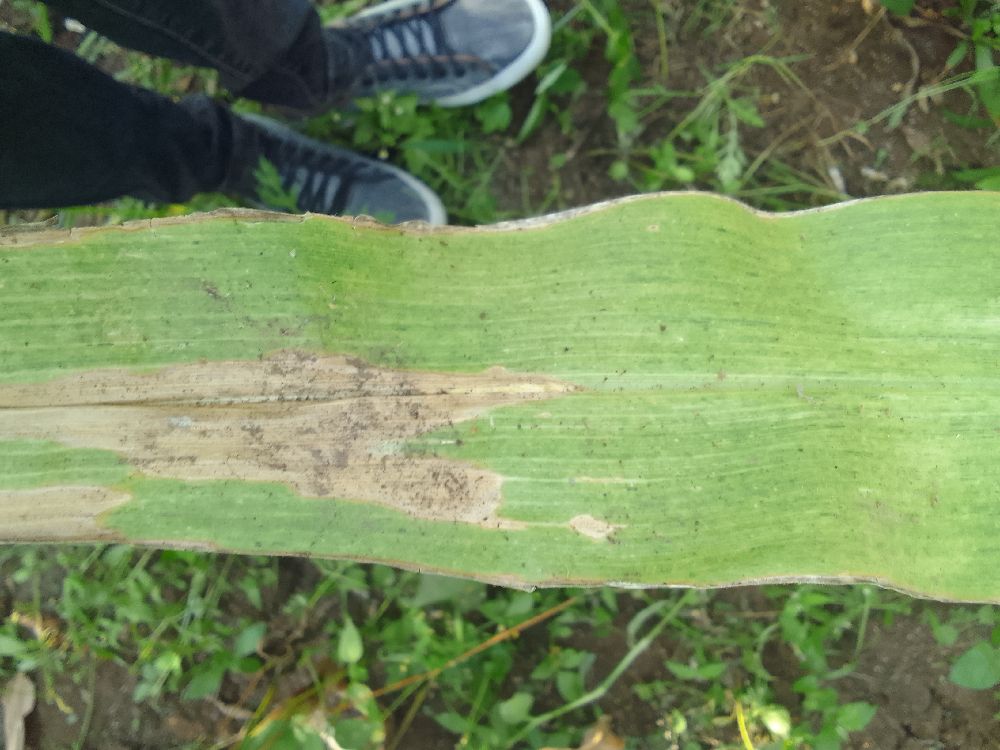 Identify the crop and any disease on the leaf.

maize, maize lethal necrosis
